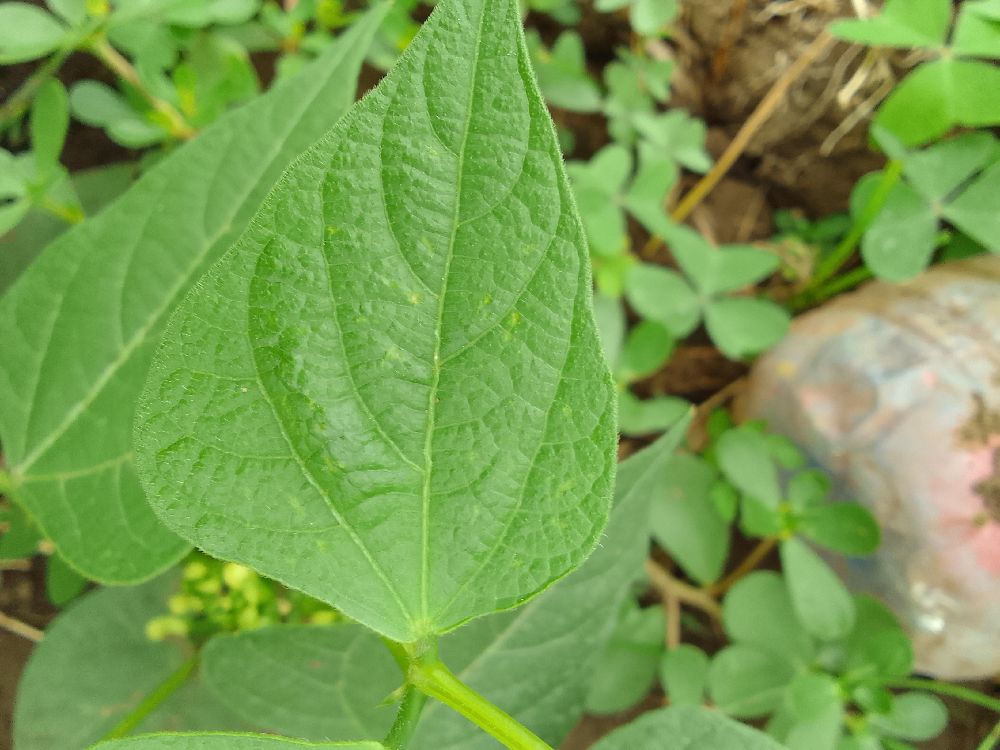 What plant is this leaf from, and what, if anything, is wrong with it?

common bean, healthy
